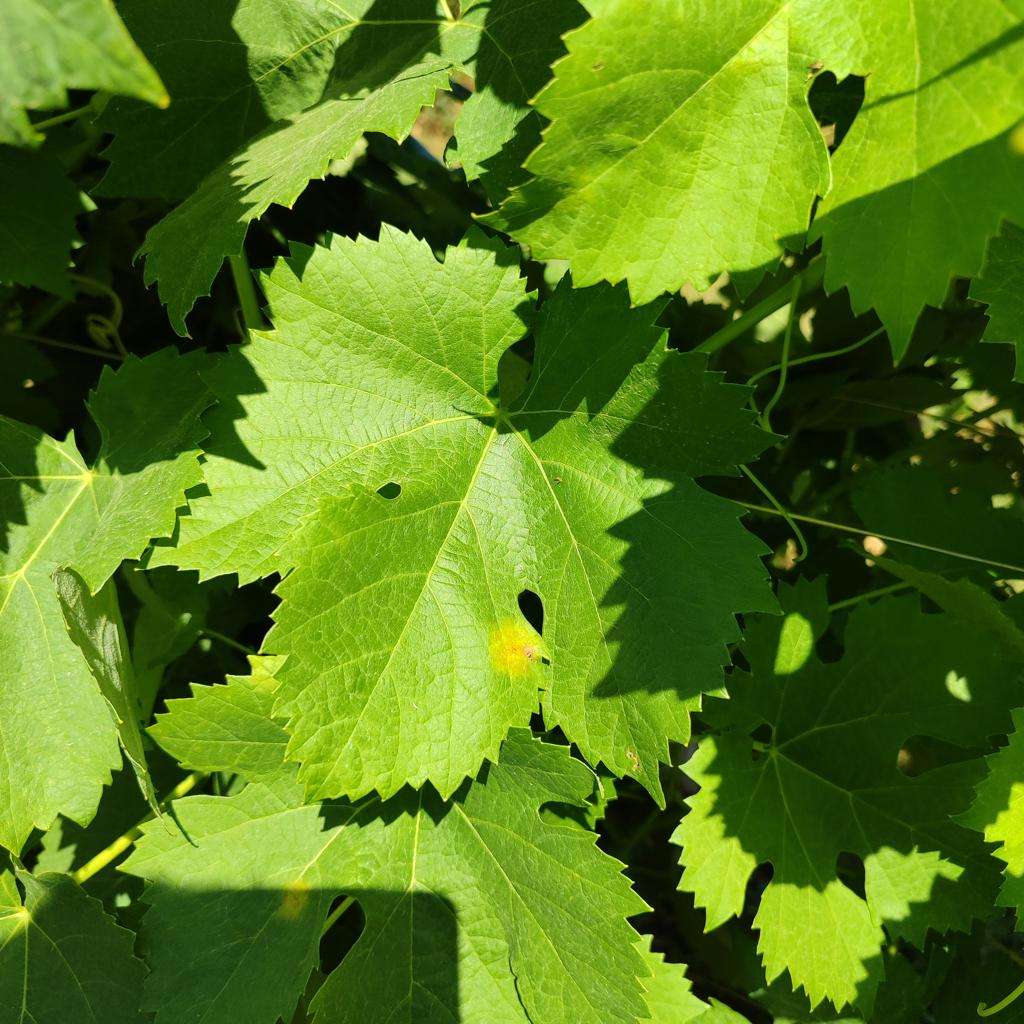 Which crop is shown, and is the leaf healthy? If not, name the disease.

grapevine, downy mildew
